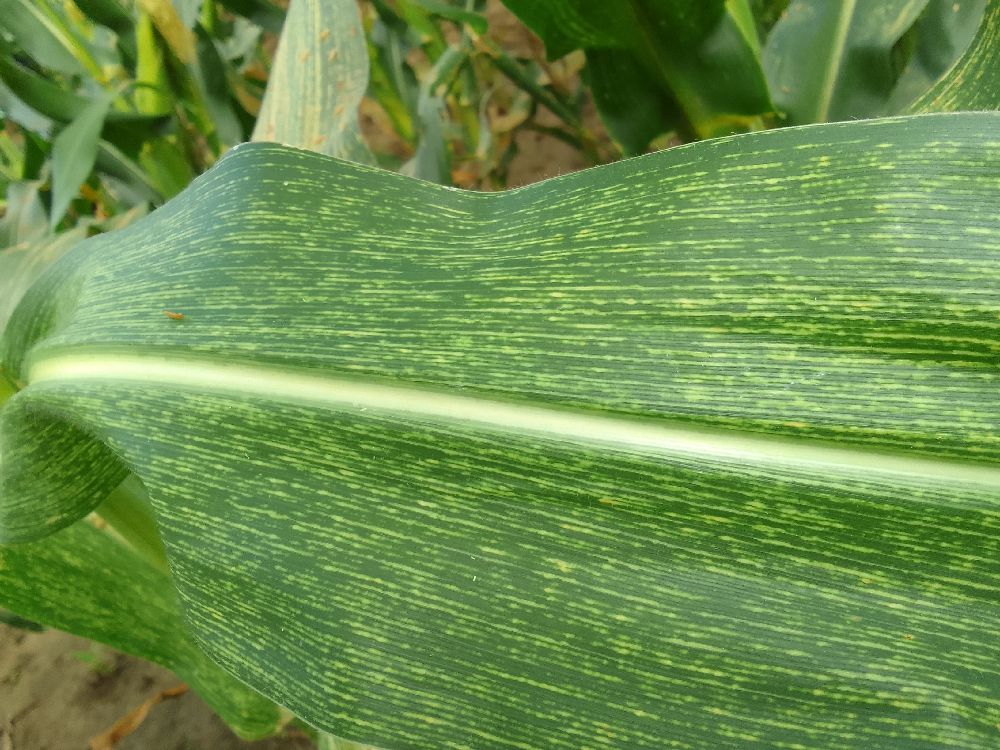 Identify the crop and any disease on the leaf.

maize, maize streak virus
